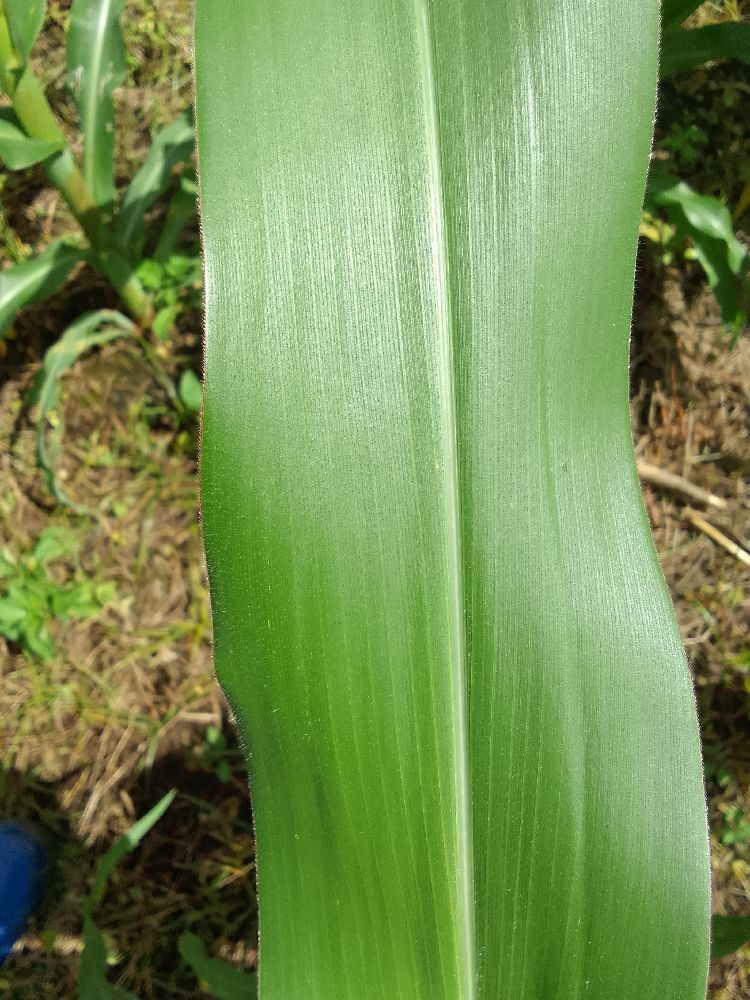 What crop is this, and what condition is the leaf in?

maize, healthy
